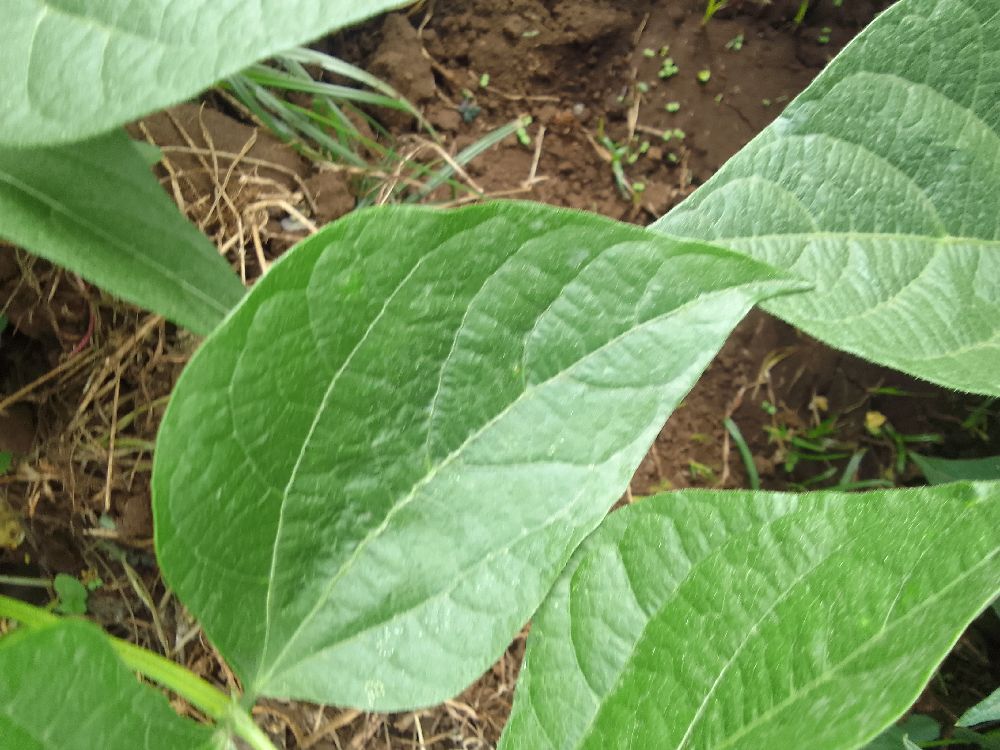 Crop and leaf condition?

common bean, healthy
